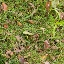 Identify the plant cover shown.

grass
